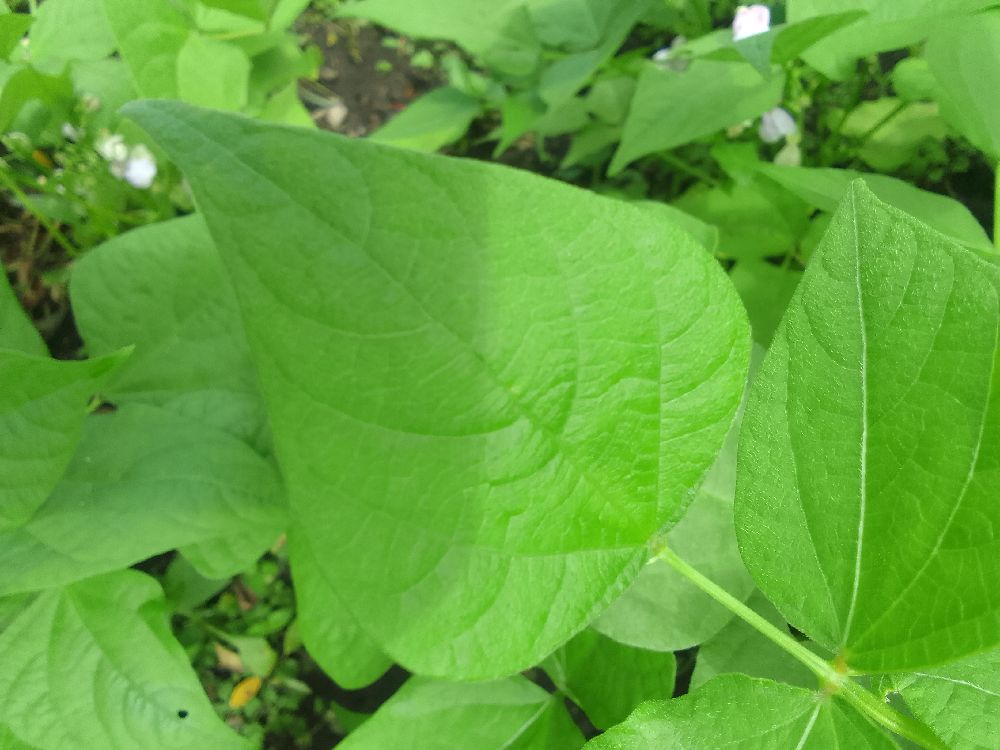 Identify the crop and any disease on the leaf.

common bean, healthy
